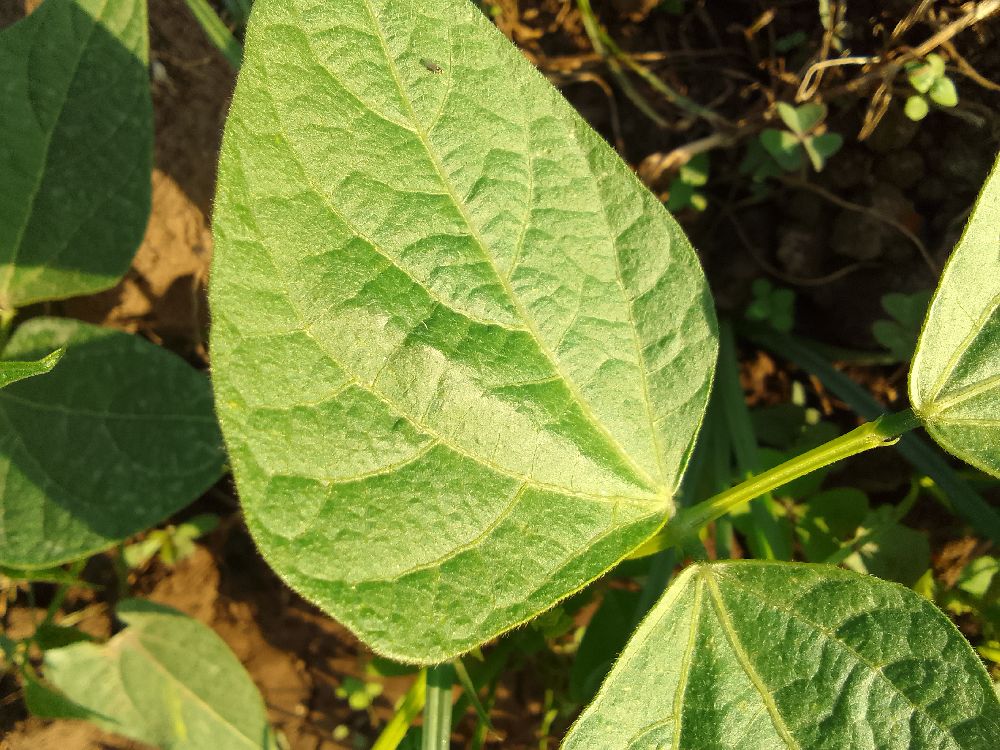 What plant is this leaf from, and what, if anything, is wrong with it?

common bean, healthy
